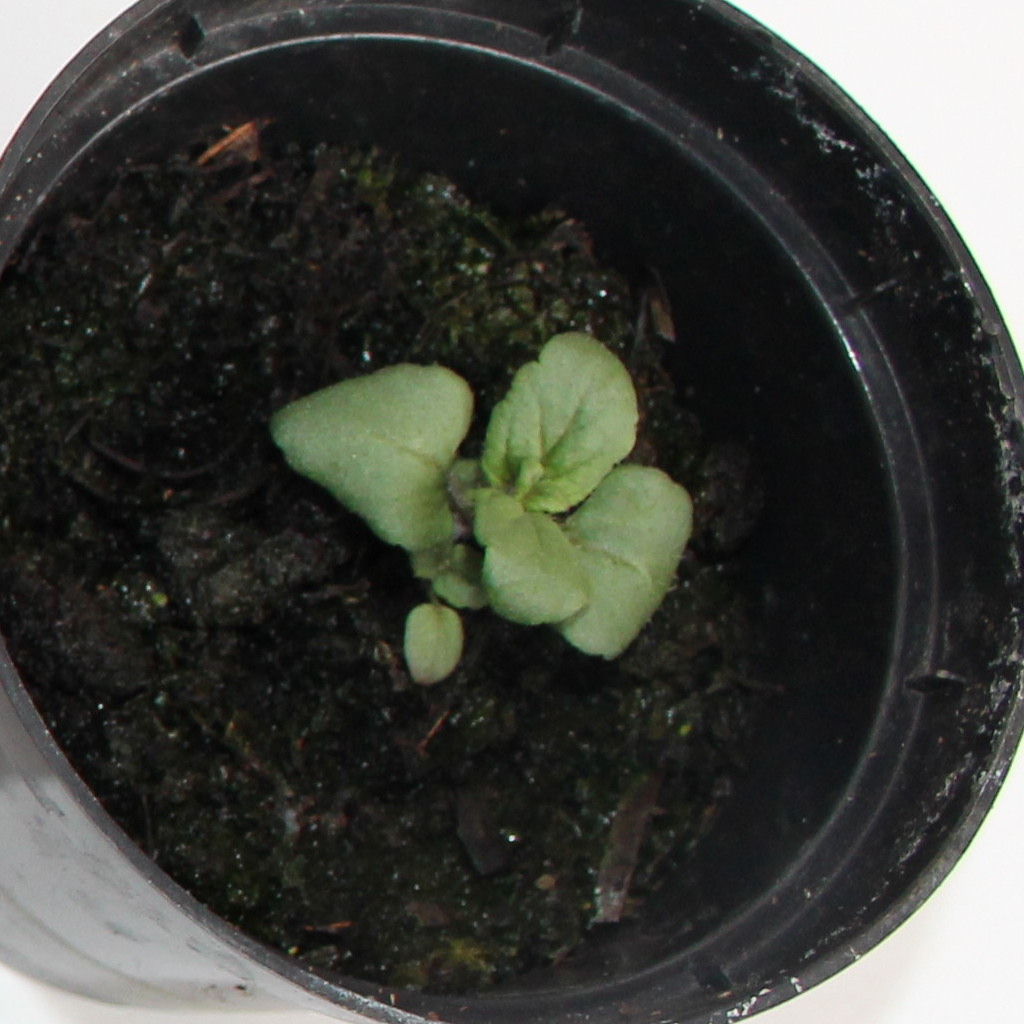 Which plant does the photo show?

Veronica persica
